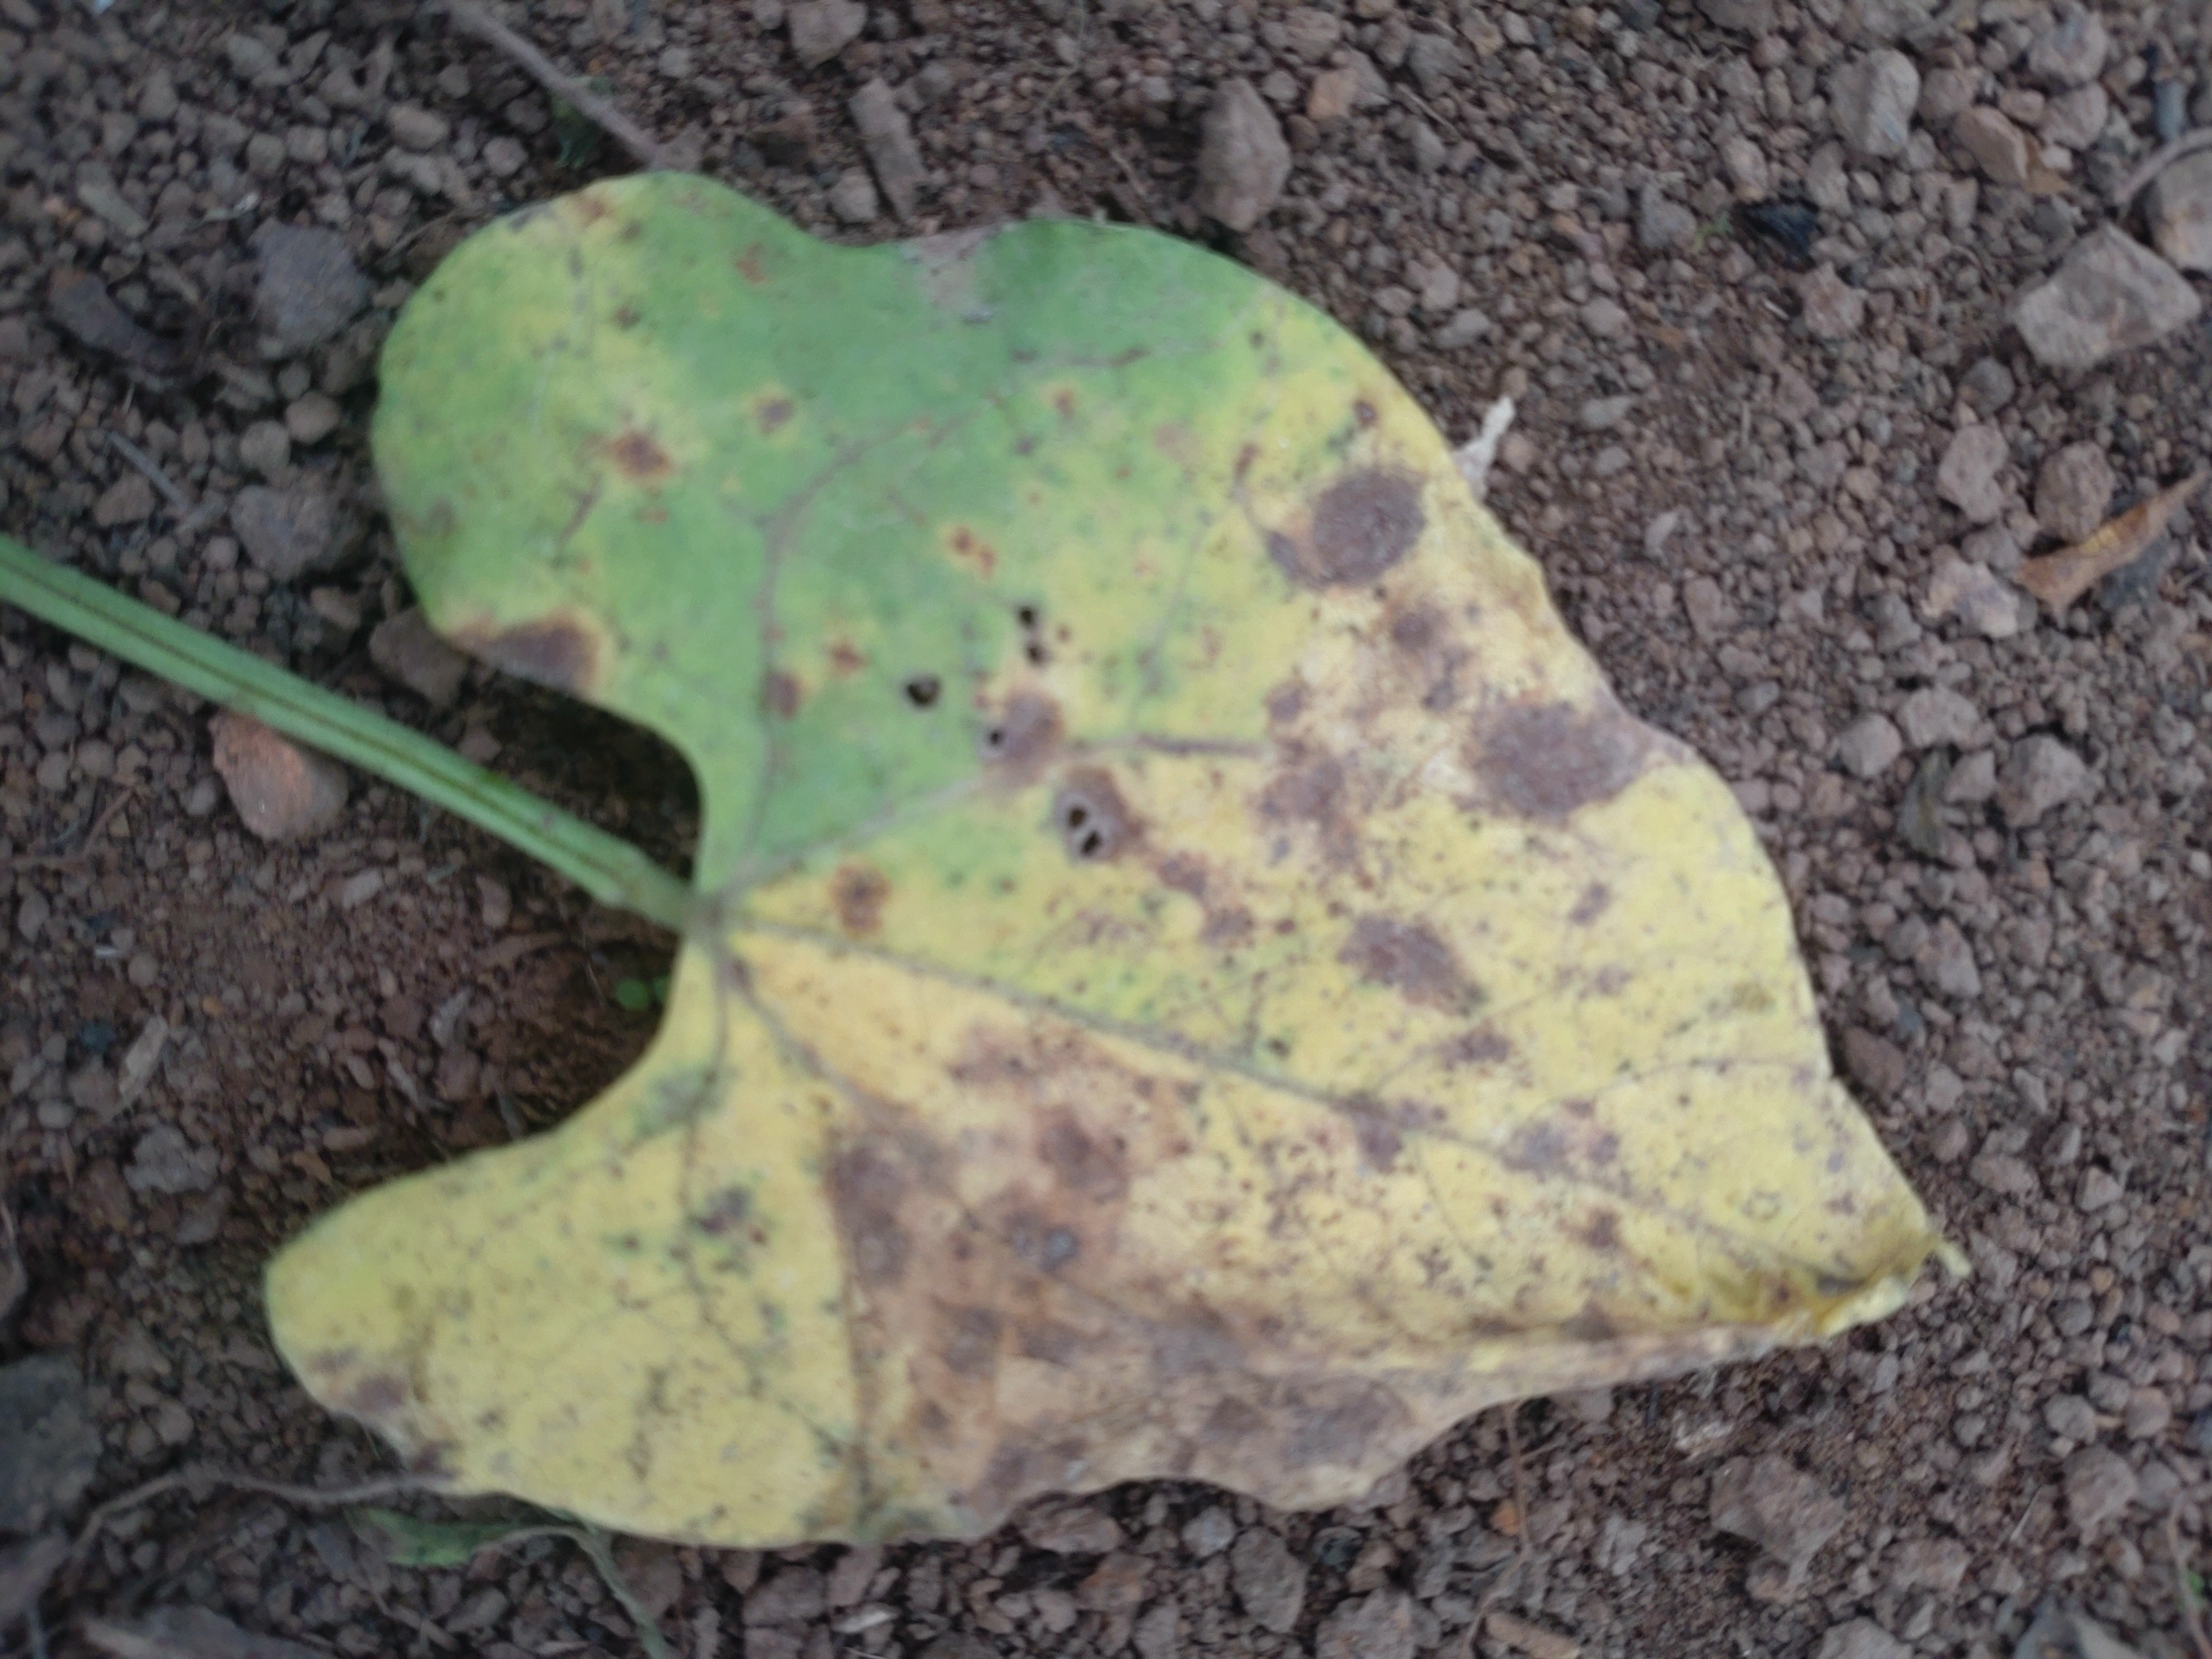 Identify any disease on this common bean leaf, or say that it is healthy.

anthracnose
